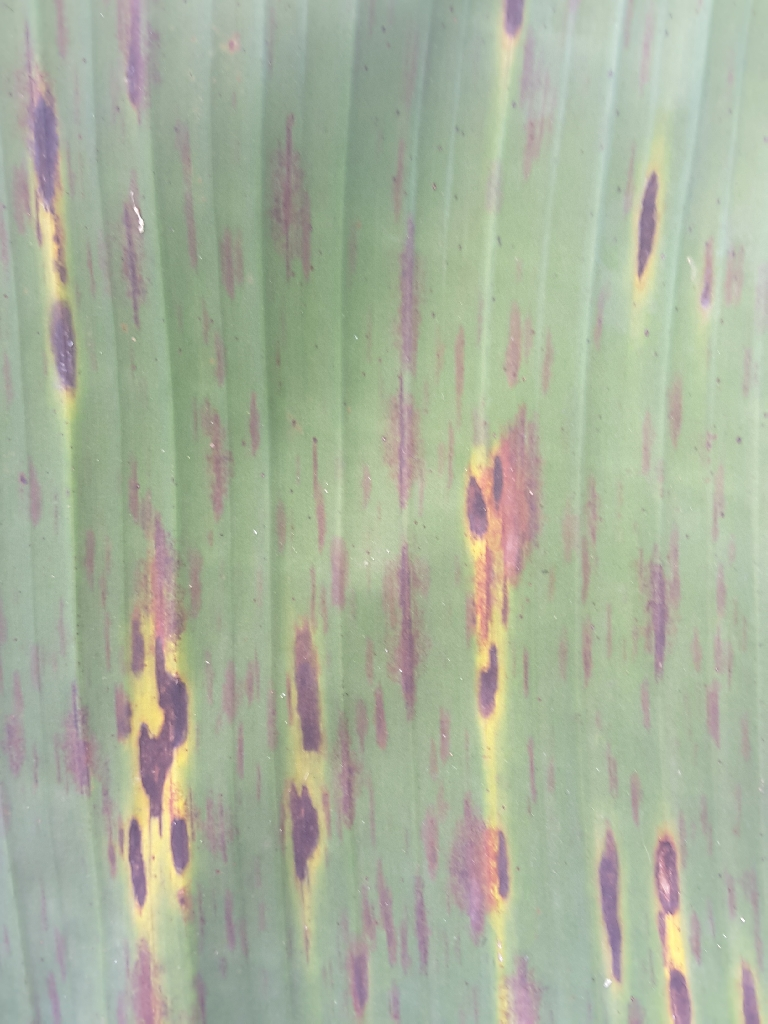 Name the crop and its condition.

banana, black sigatoka
